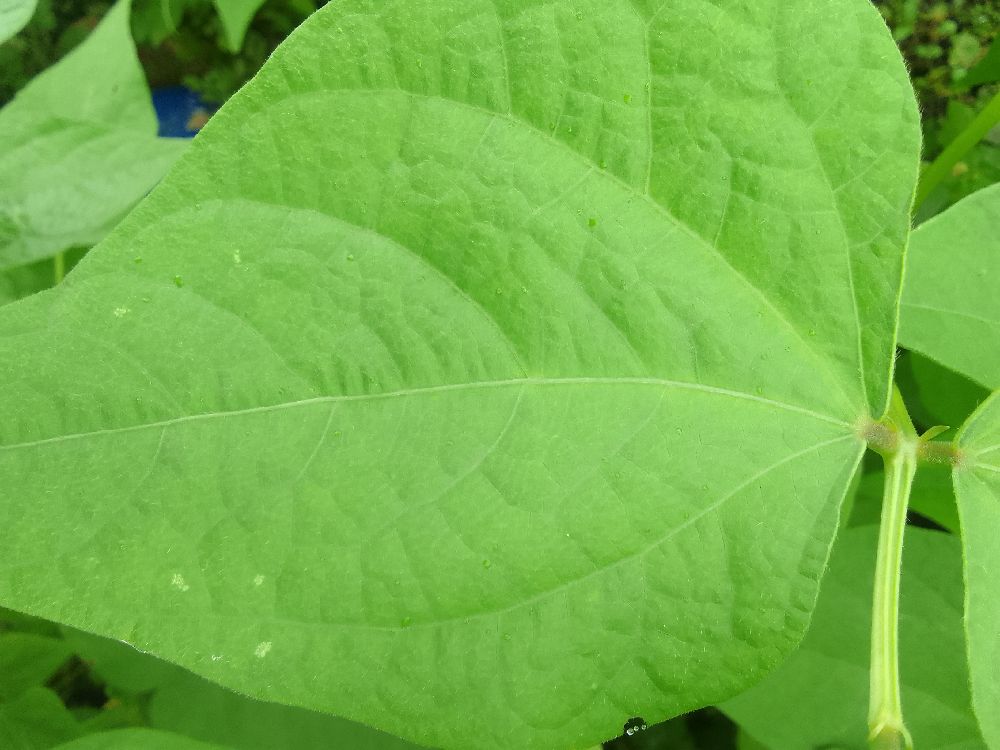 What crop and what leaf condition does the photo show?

common bean, healthy
